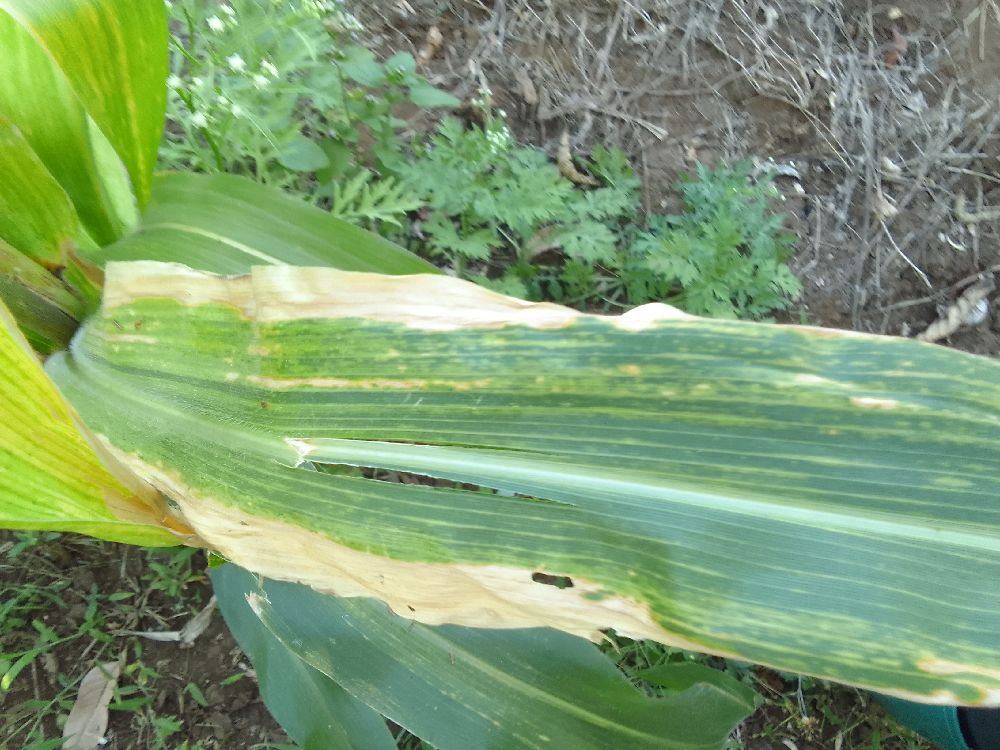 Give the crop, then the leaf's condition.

maize, maize lethal necrosis
